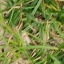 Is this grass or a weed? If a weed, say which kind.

grass
